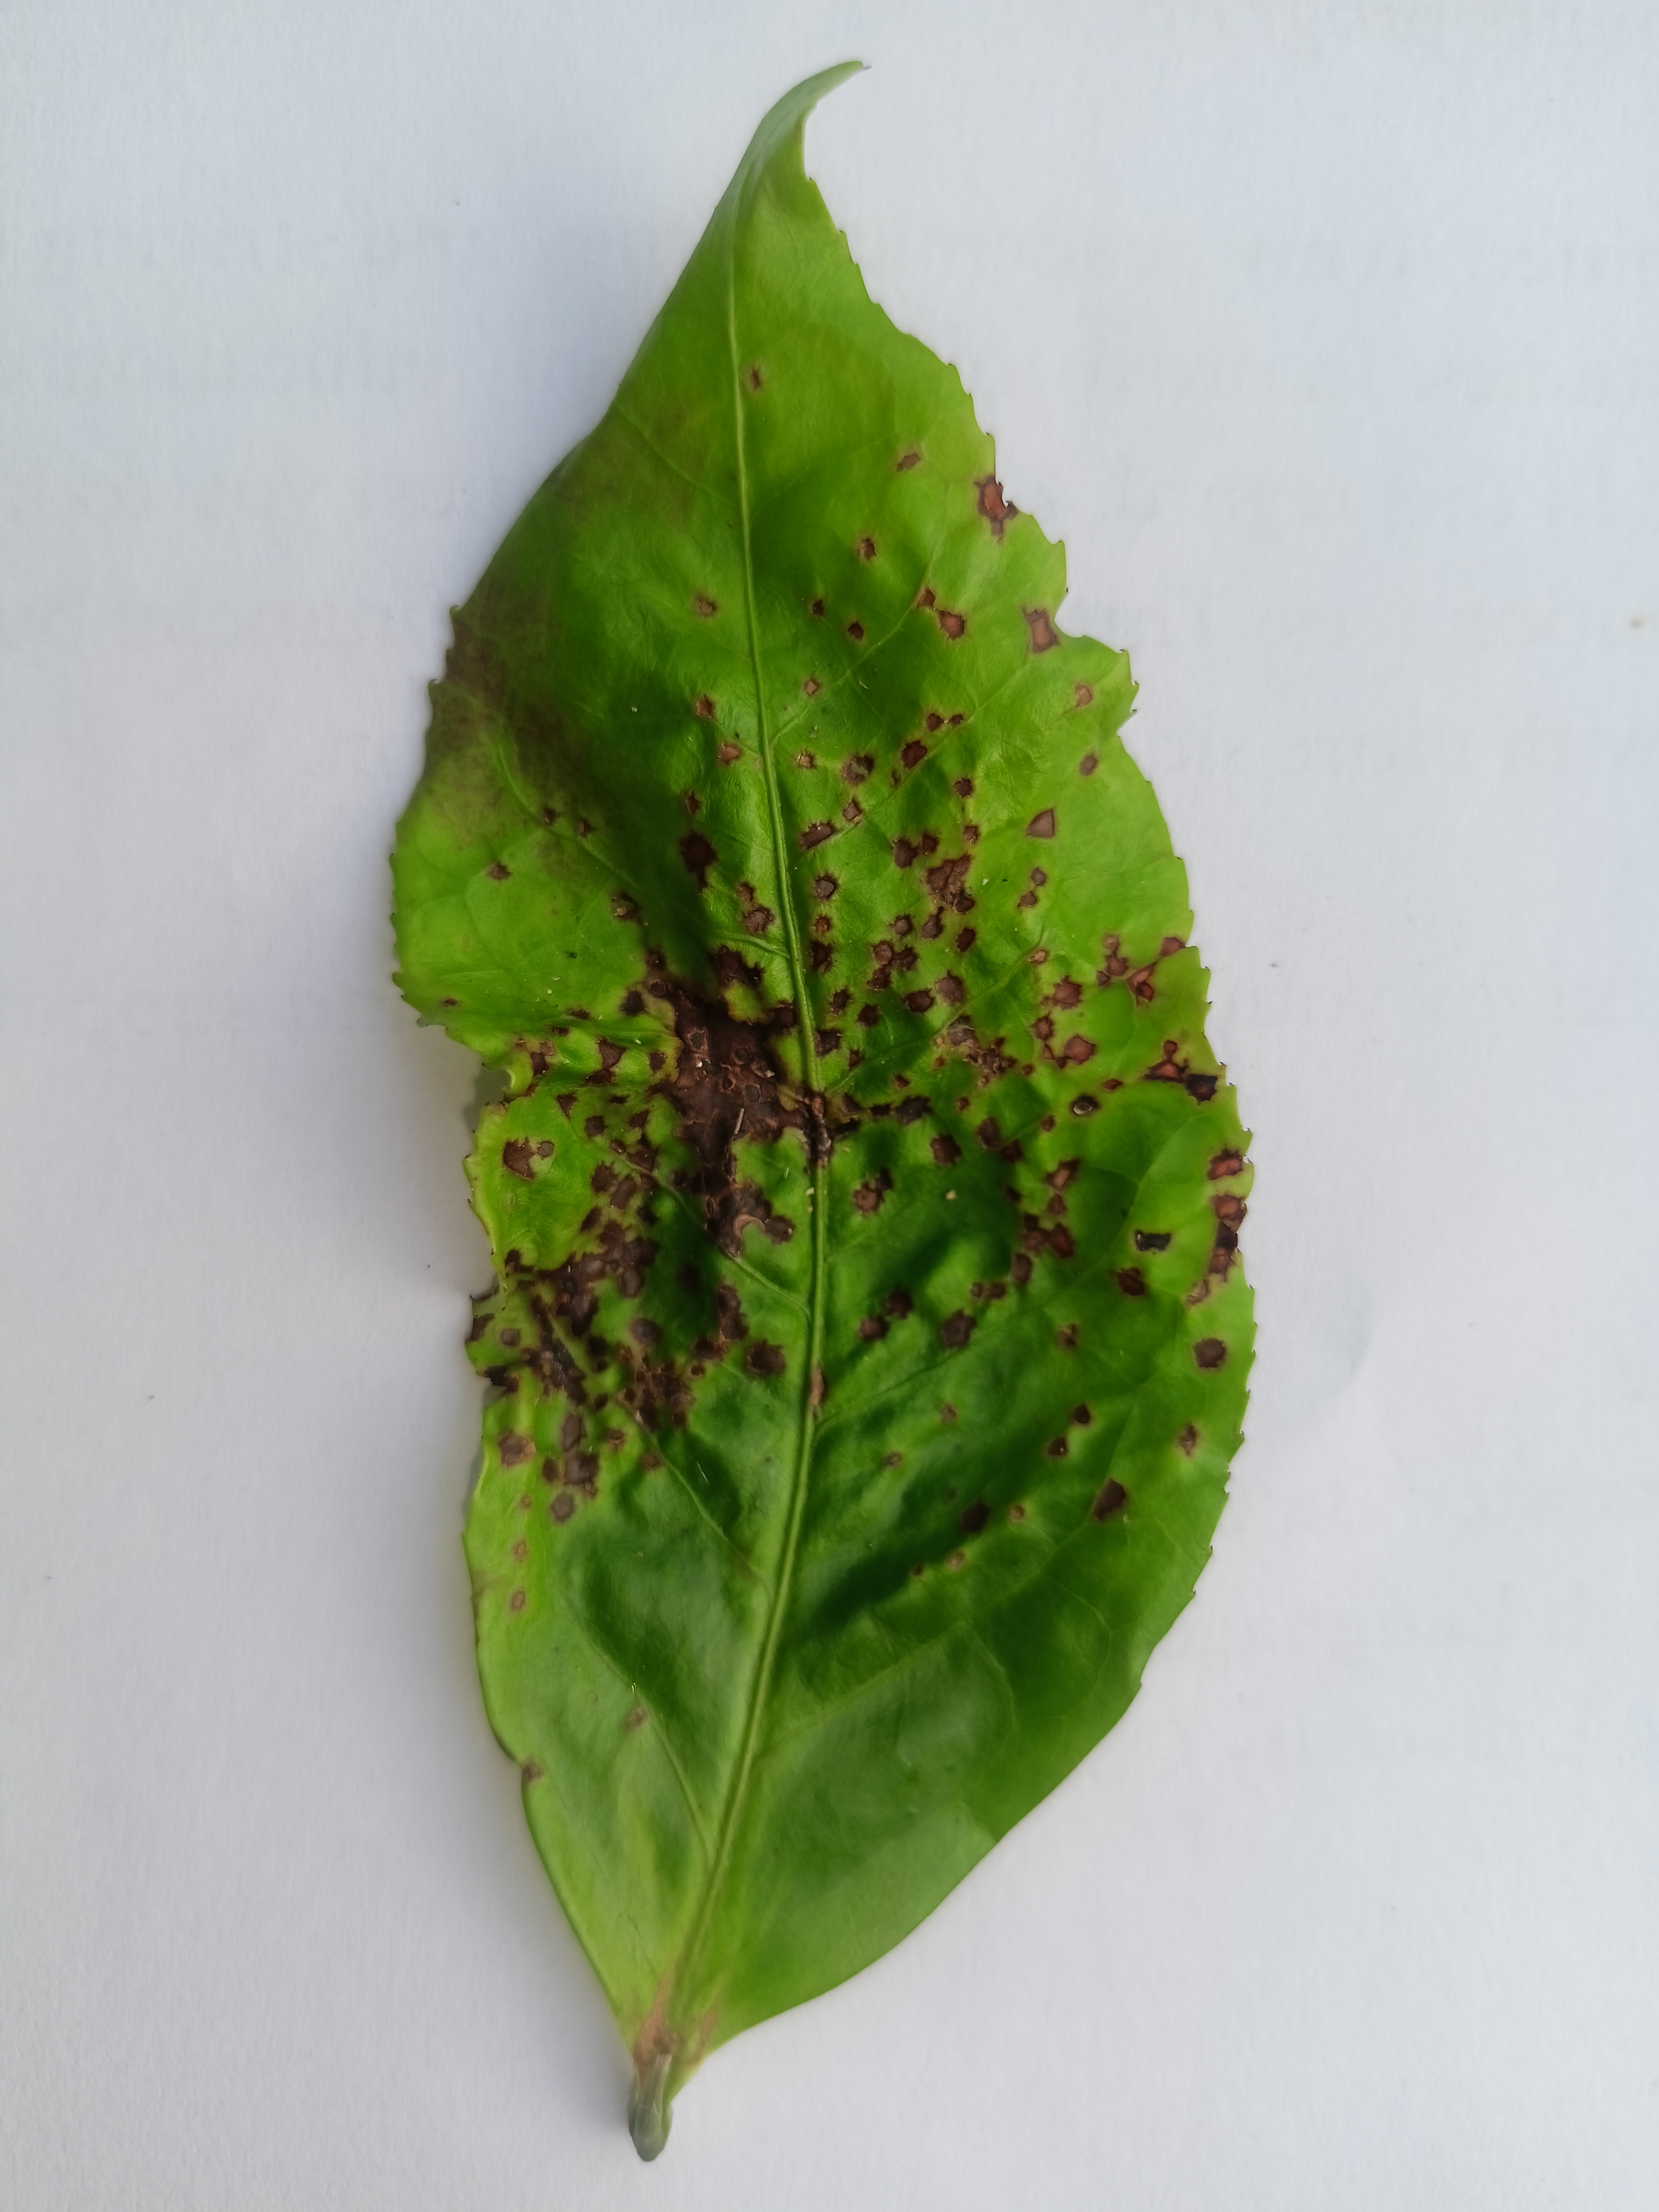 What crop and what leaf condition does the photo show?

tea, helopeltis
